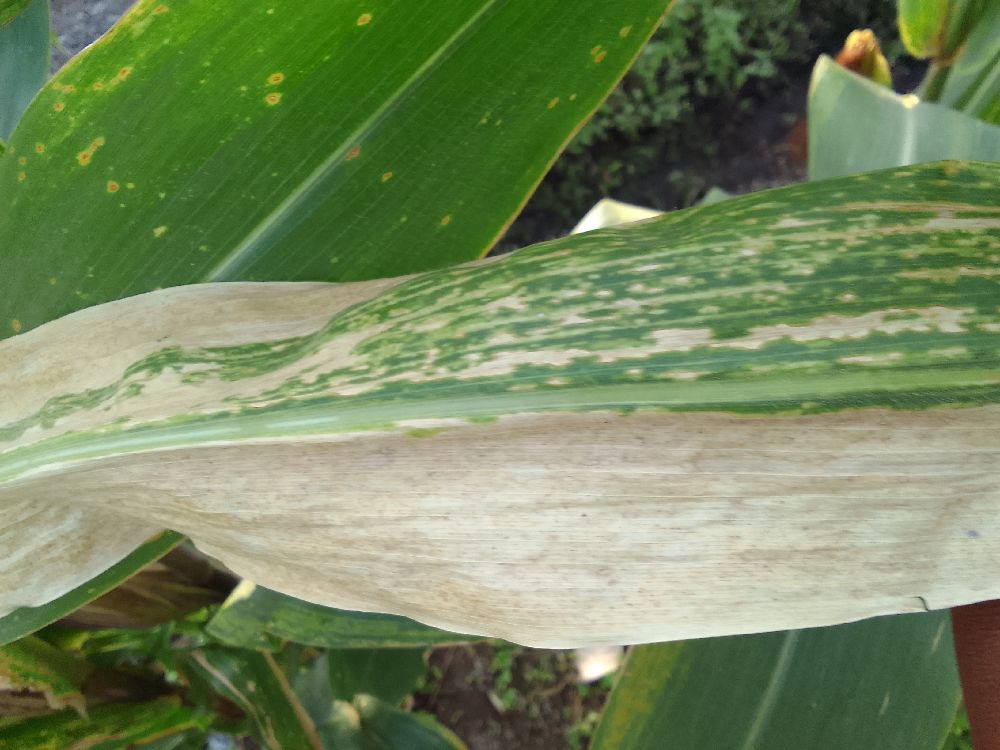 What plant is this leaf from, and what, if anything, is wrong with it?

maize, maize lethal necrosis
